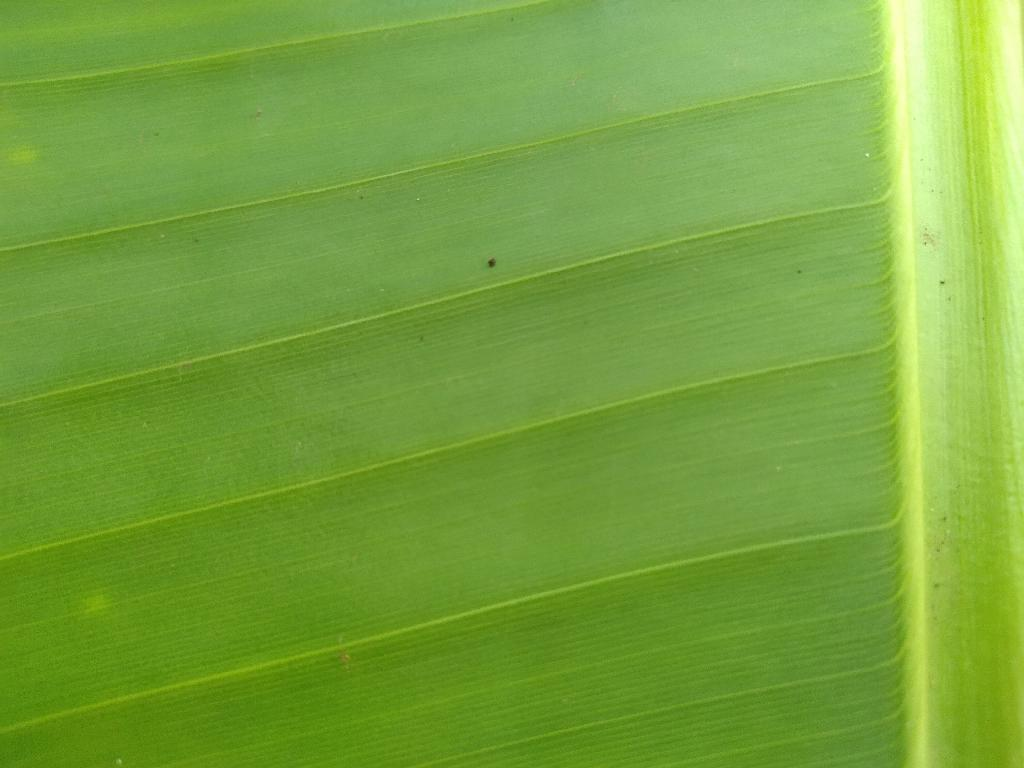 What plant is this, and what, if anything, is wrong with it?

banana, healthy
